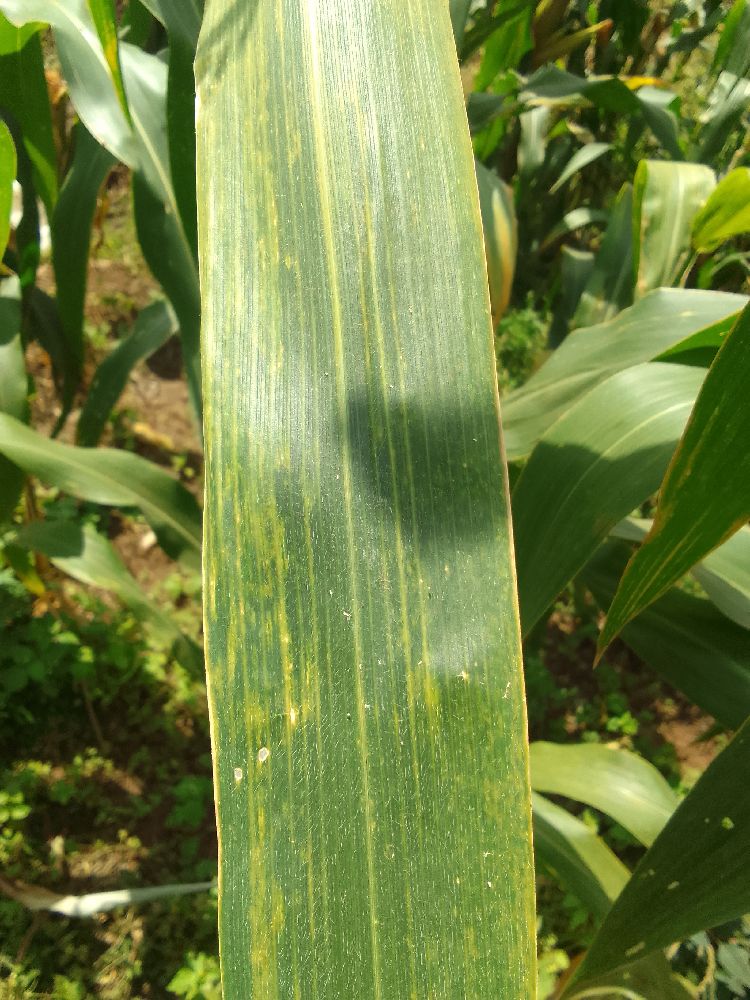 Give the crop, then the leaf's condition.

maize, maize streak virus
